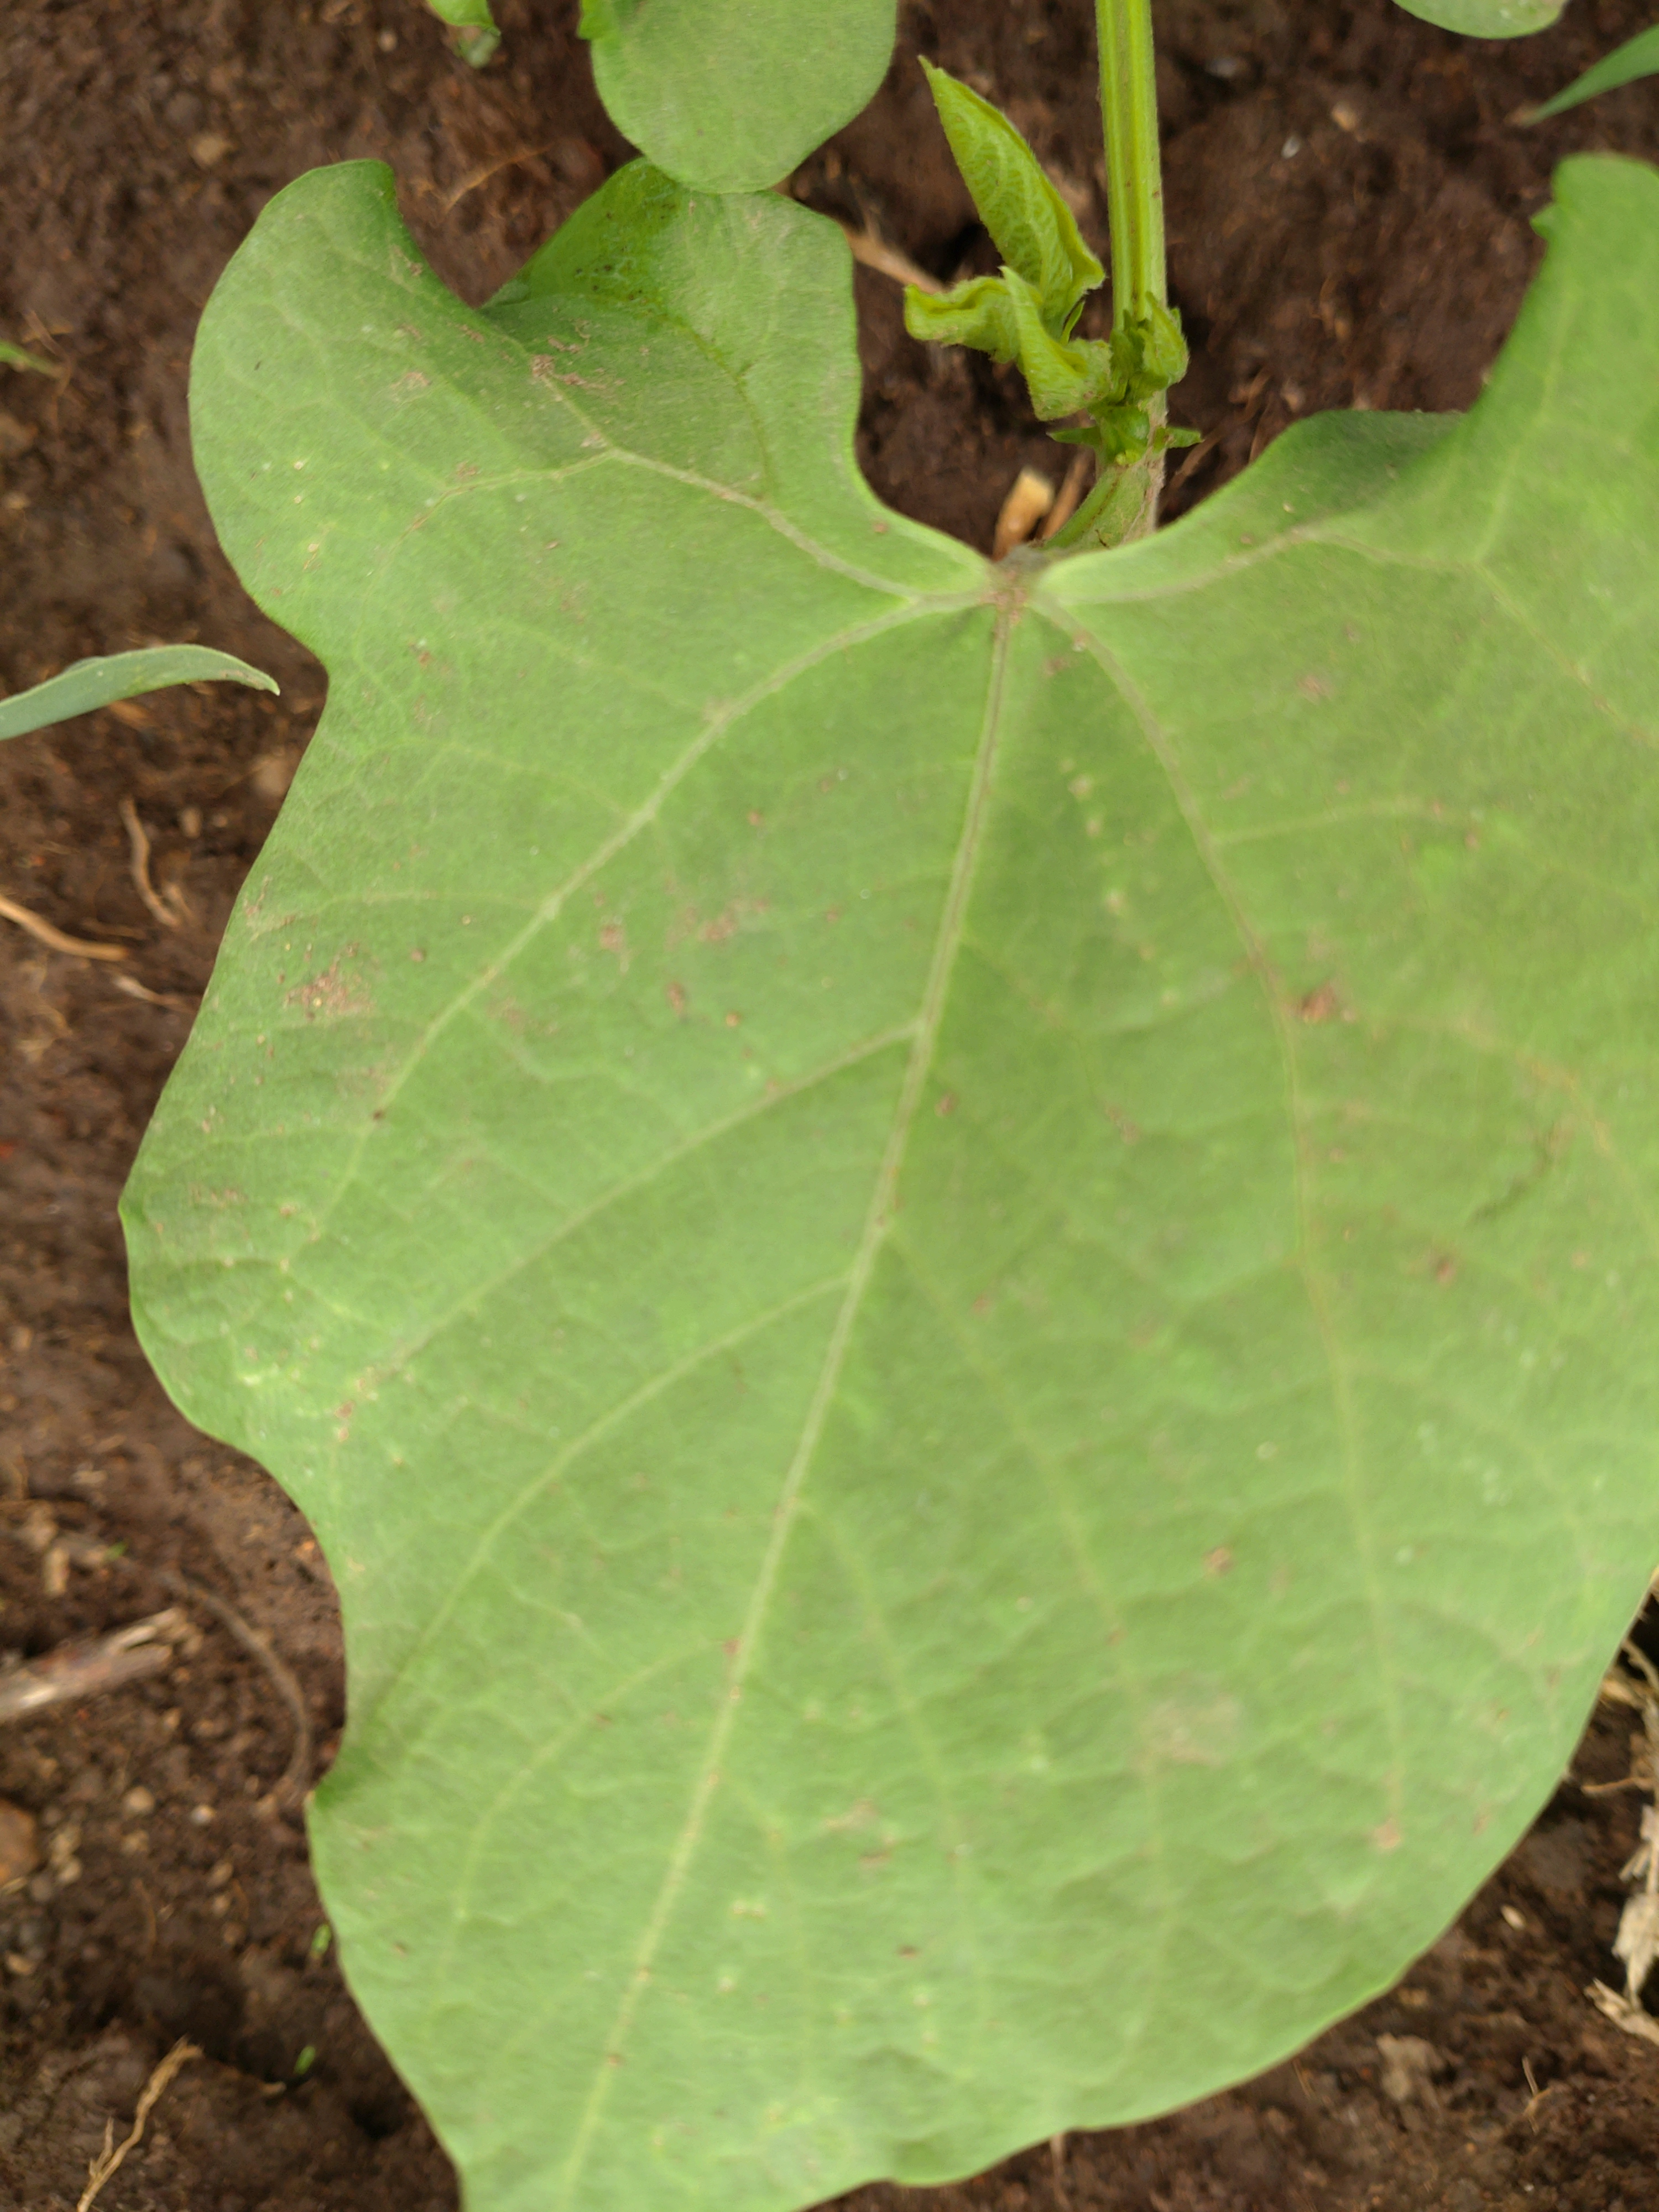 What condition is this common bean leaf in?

healthy
